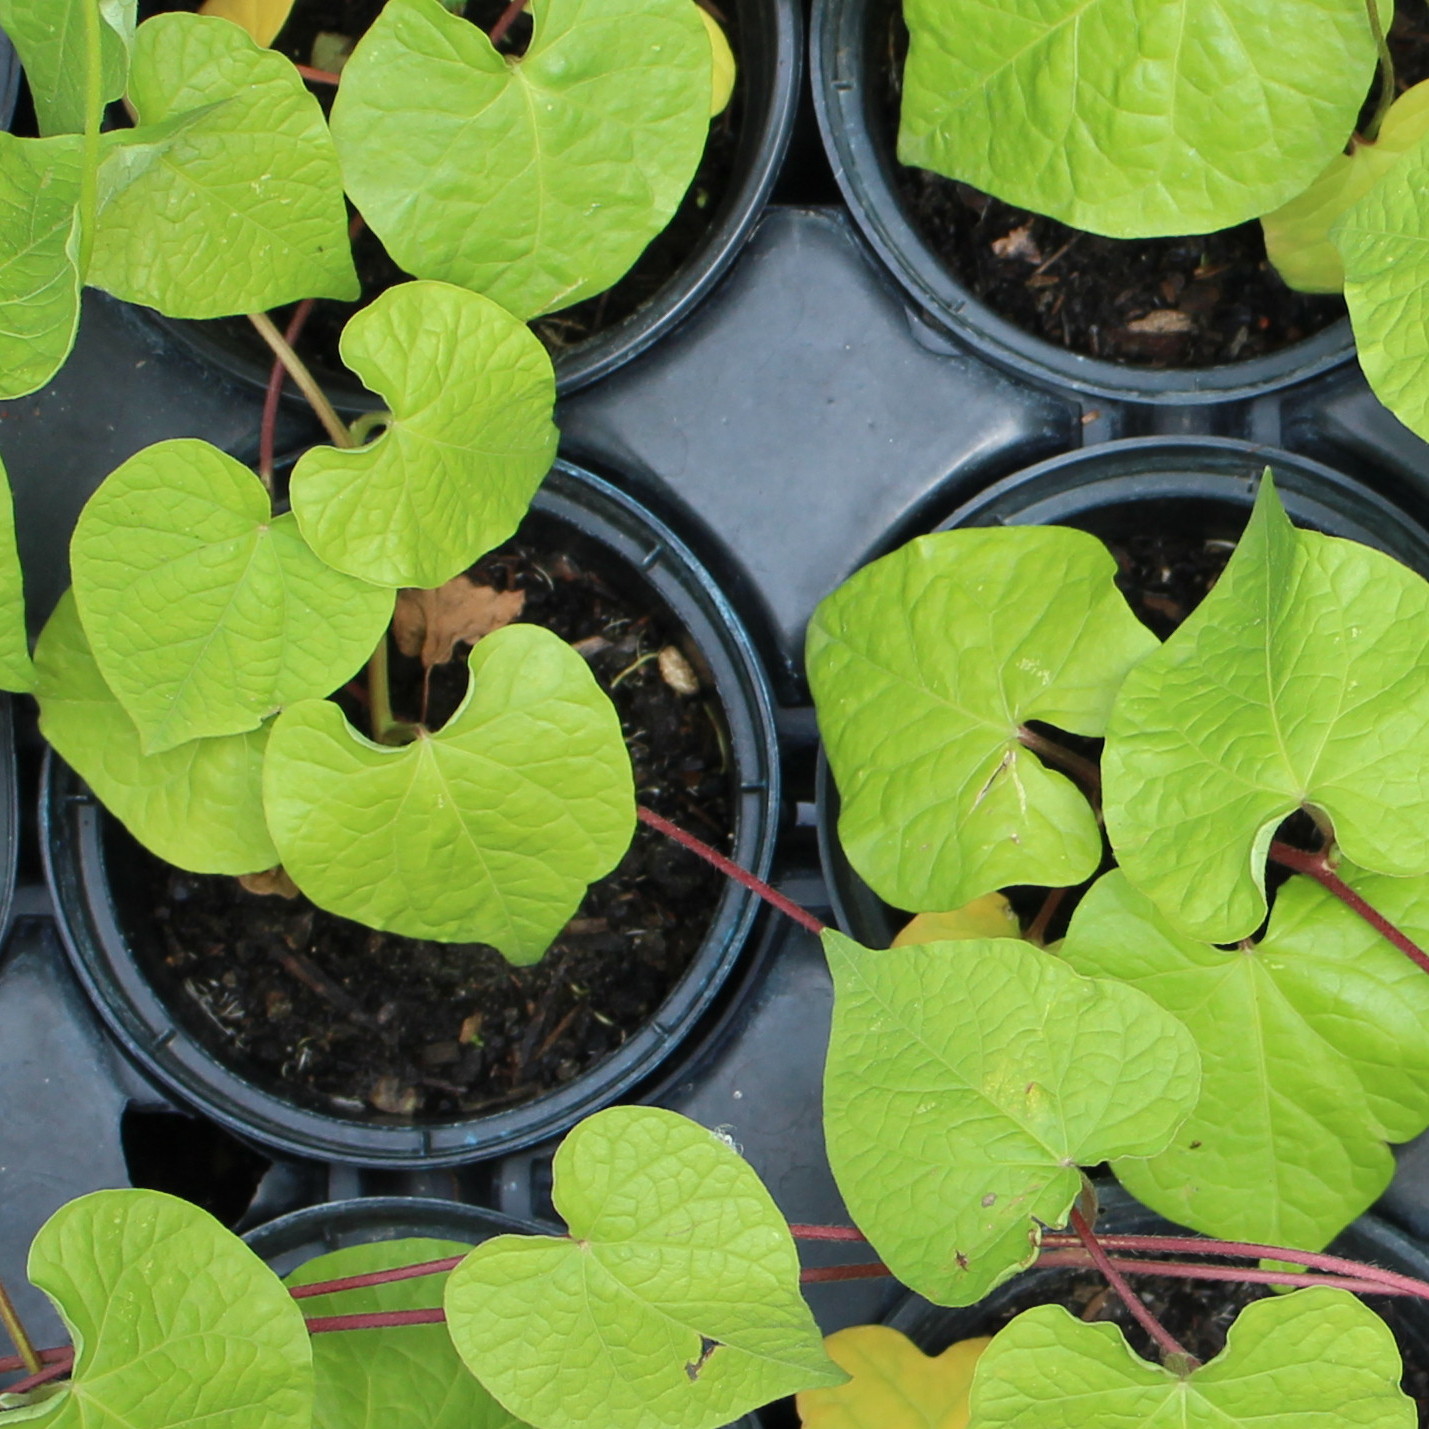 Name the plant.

Convolvulus arvensis
